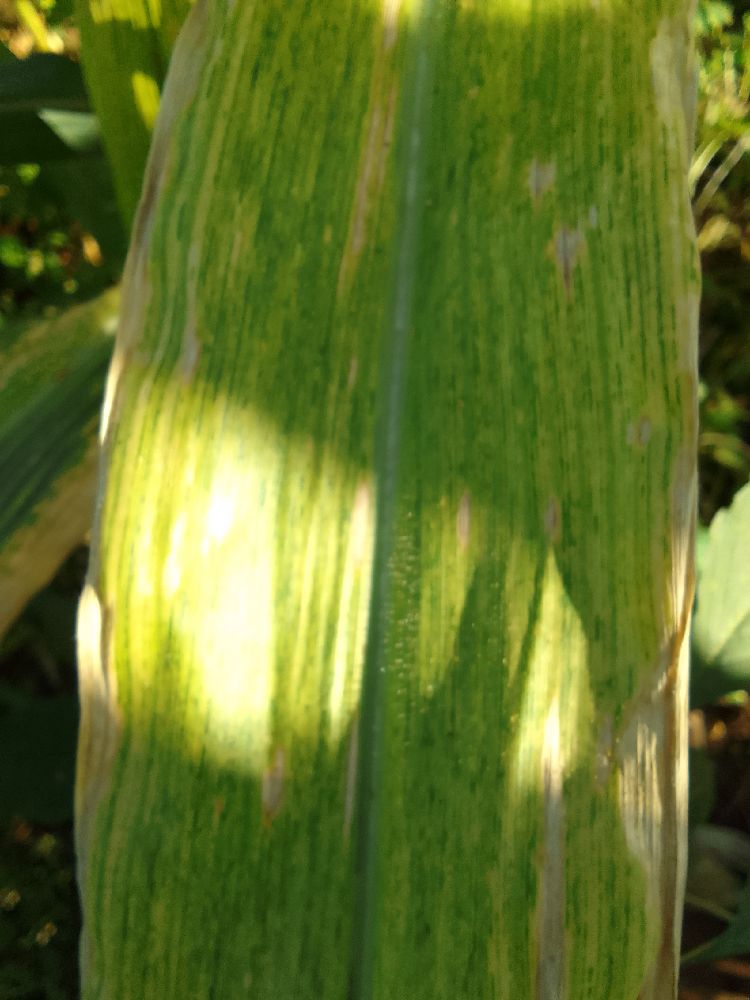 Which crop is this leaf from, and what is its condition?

maize, maize lethal necrosis
